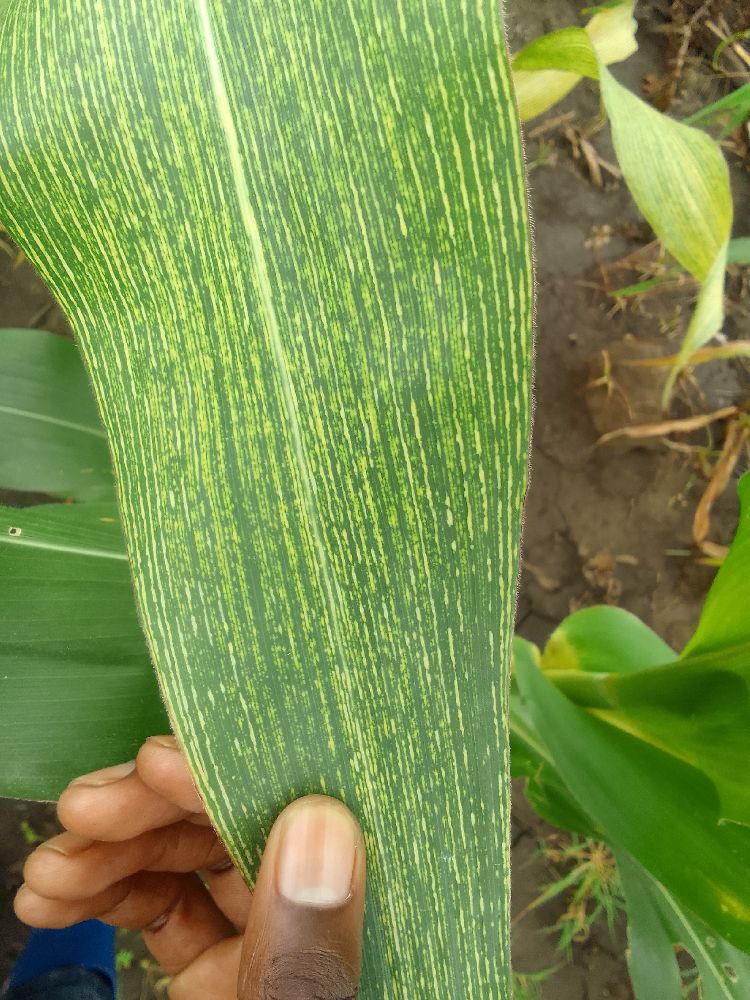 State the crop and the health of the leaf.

maize, maize streak virus
